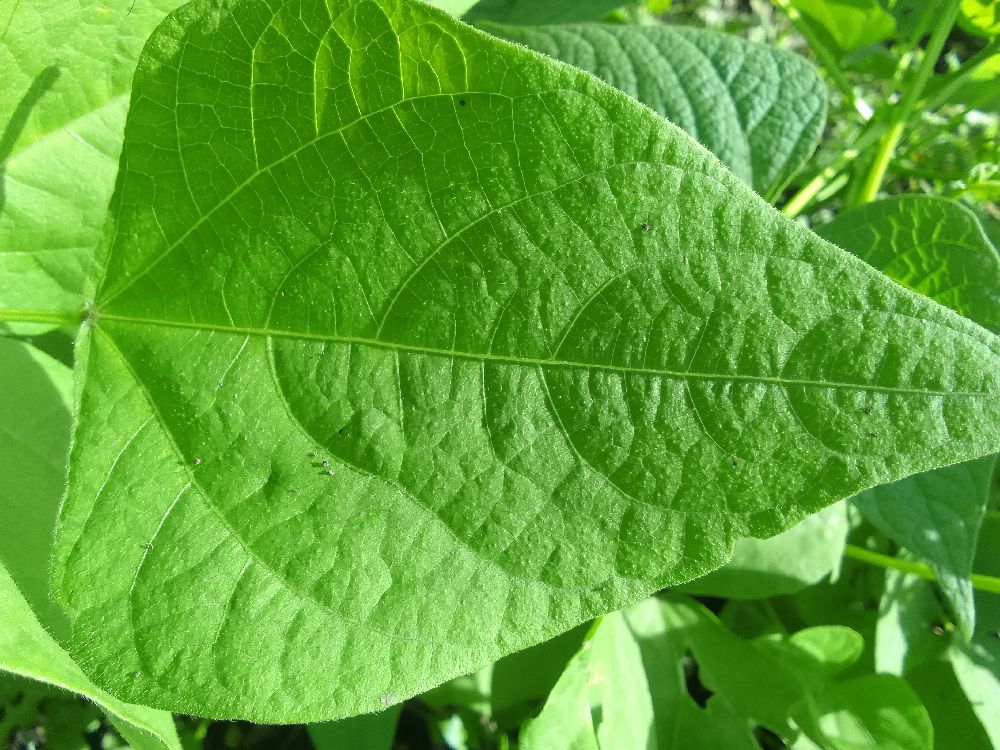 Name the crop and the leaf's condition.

common bean, healthy
